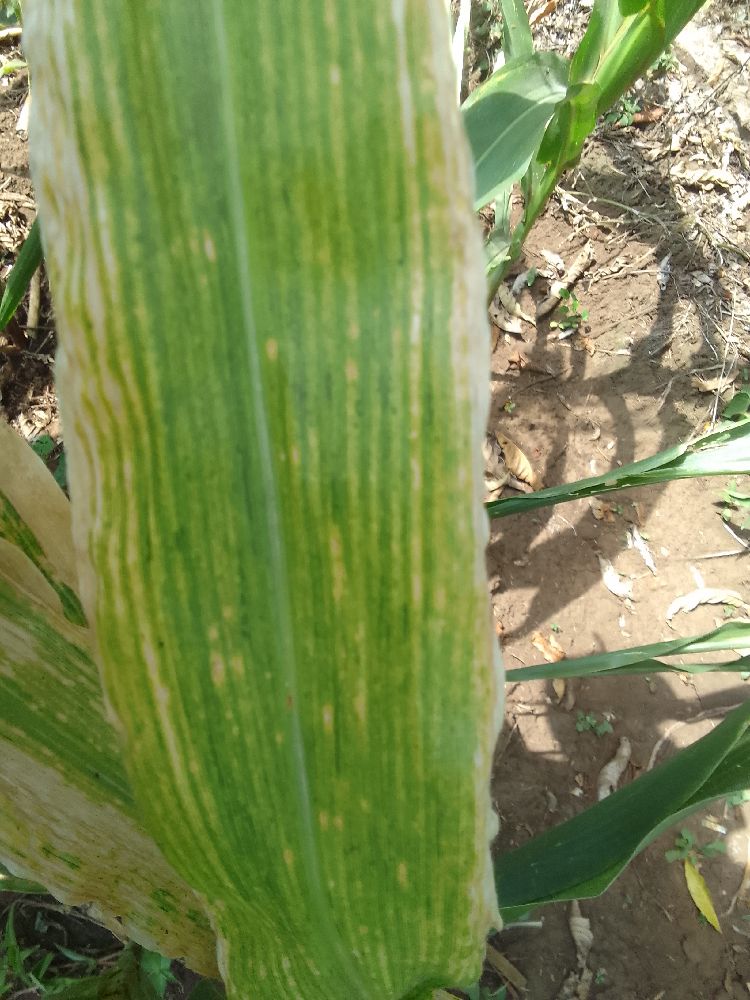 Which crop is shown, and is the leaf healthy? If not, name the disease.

maize, maize lethal necrosis
